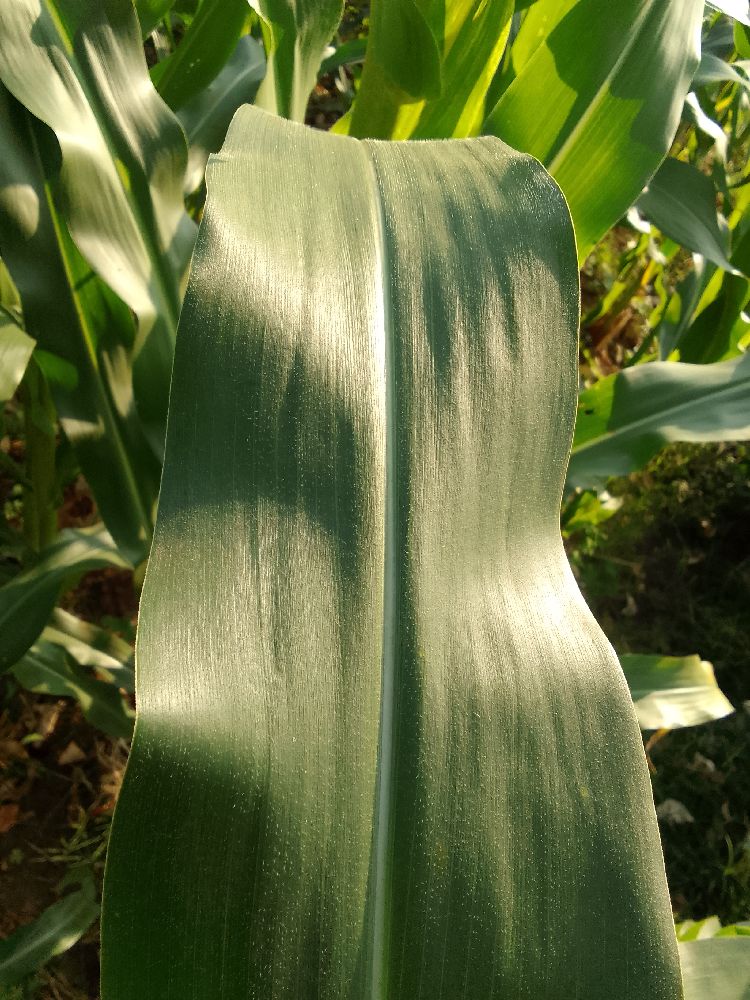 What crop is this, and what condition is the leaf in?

maize, healthy
